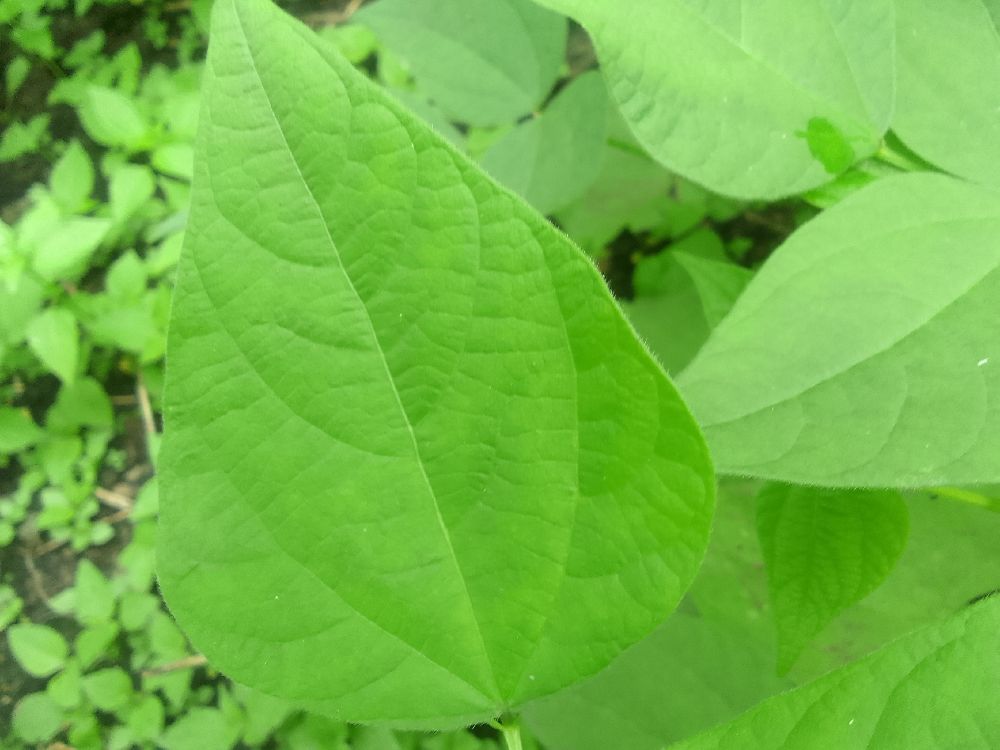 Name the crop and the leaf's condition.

common bean, healthy
